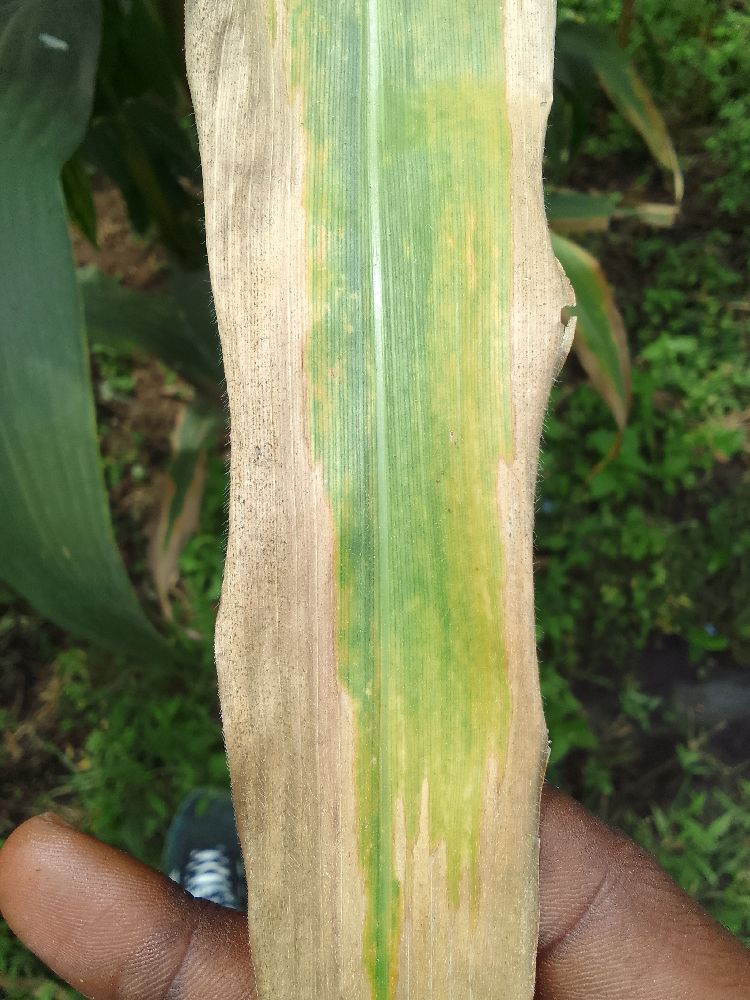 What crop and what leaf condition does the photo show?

maize, maize lethal necrosis
